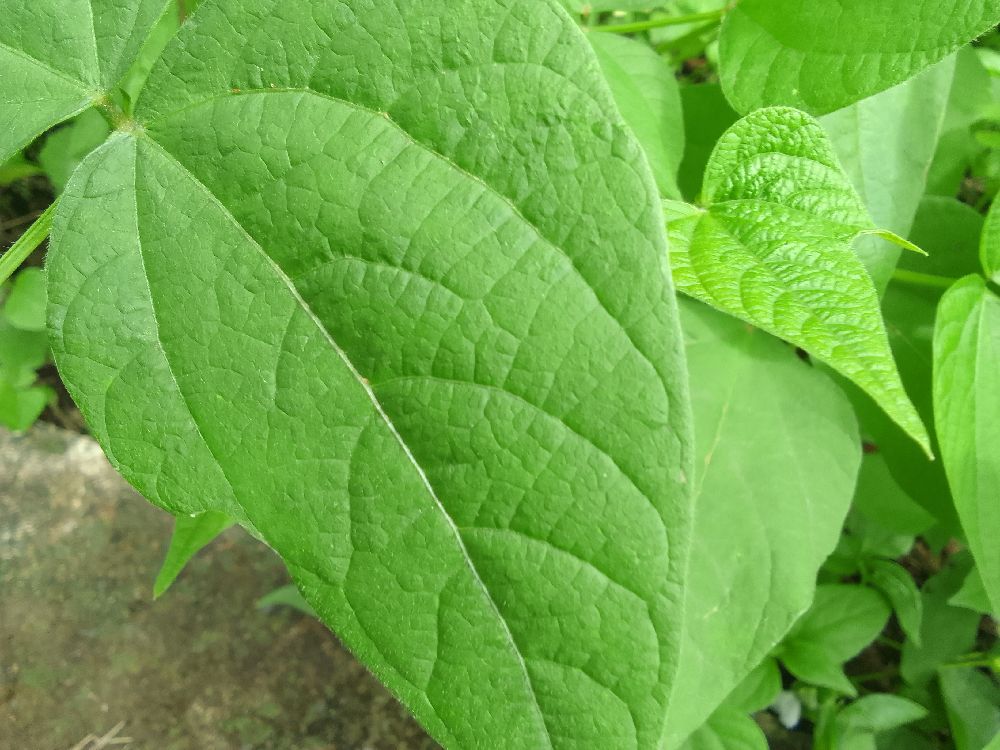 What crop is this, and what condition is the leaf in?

common bean, healthy
